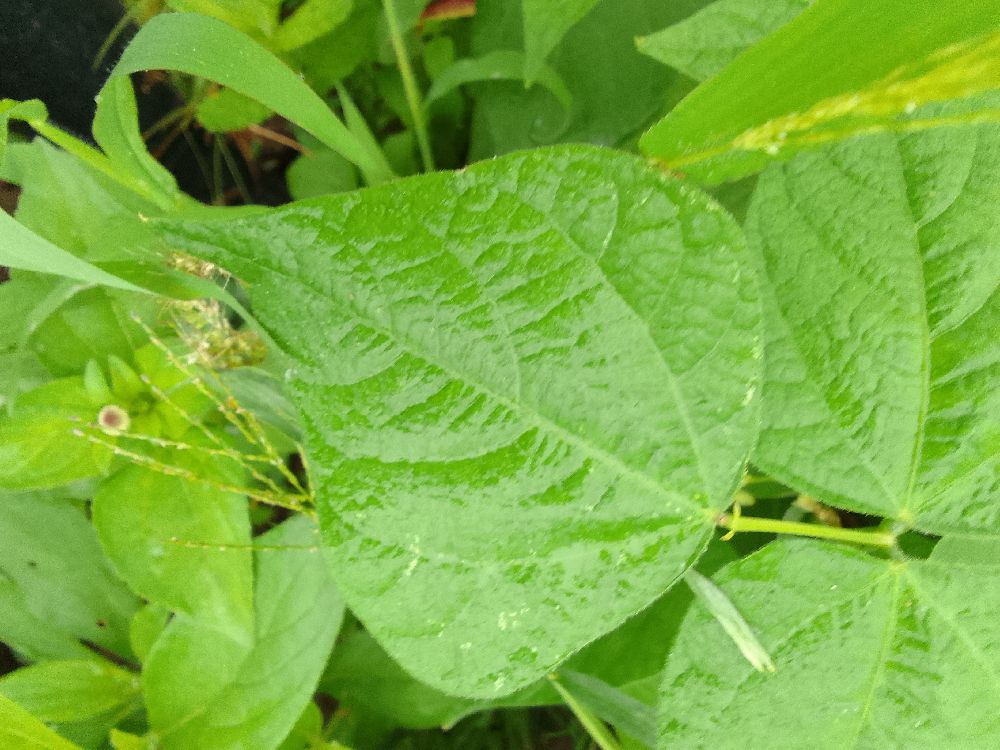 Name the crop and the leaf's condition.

common bean, healthy
